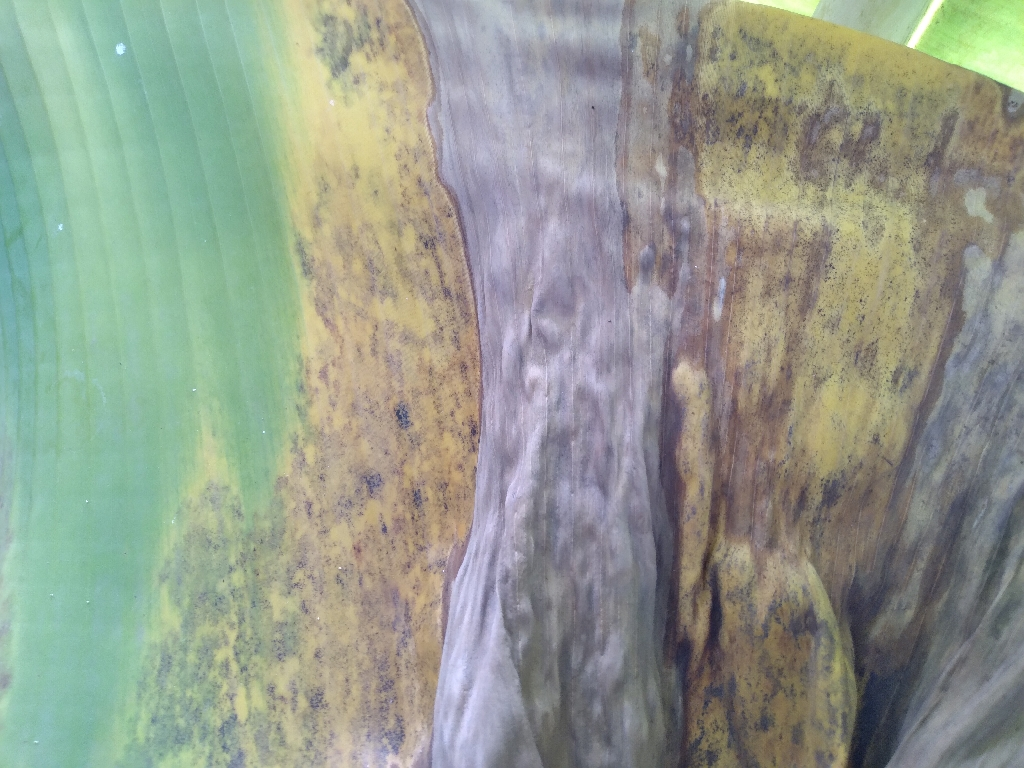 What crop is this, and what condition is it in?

banana, black sigatoka
